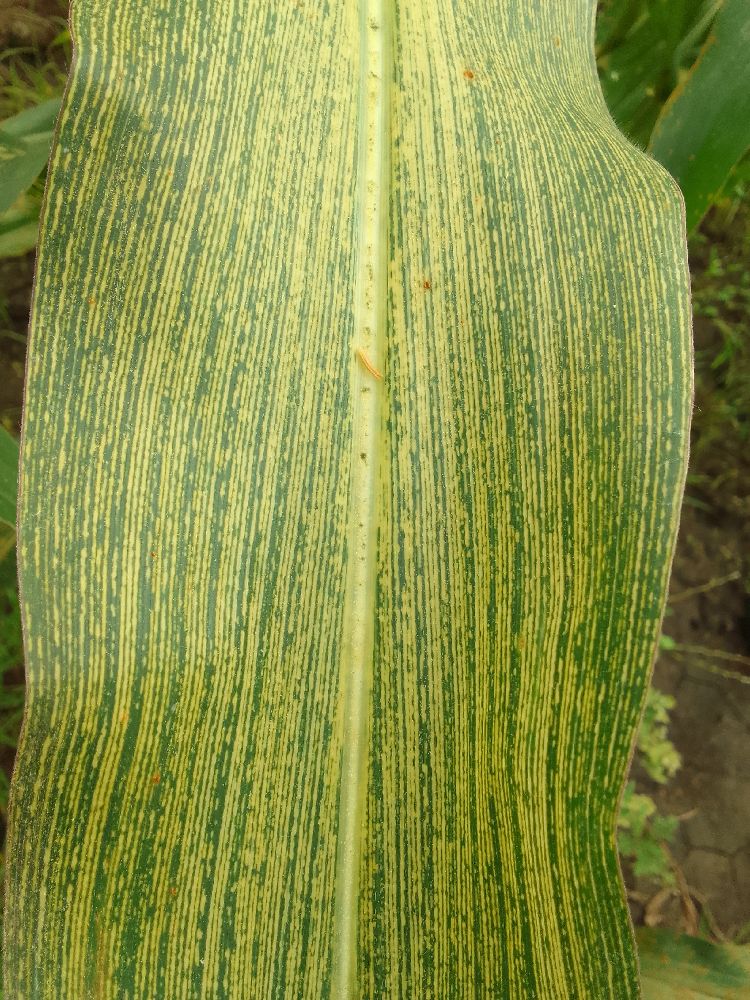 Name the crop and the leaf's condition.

maize, maize streak virus
